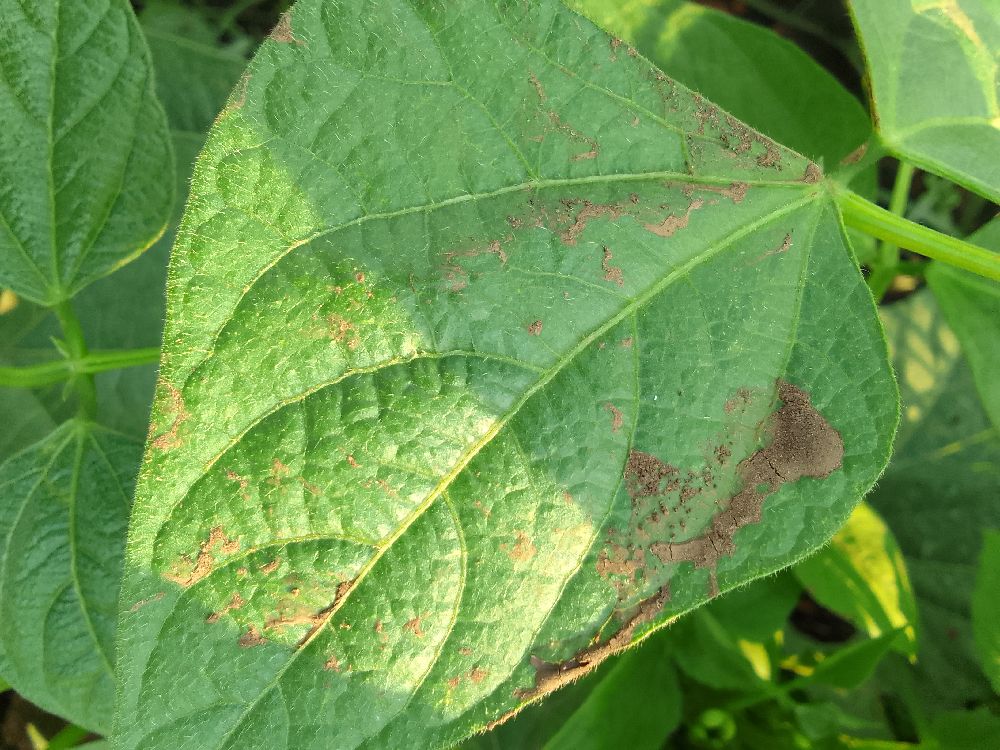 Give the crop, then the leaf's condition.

common bean, healthy
